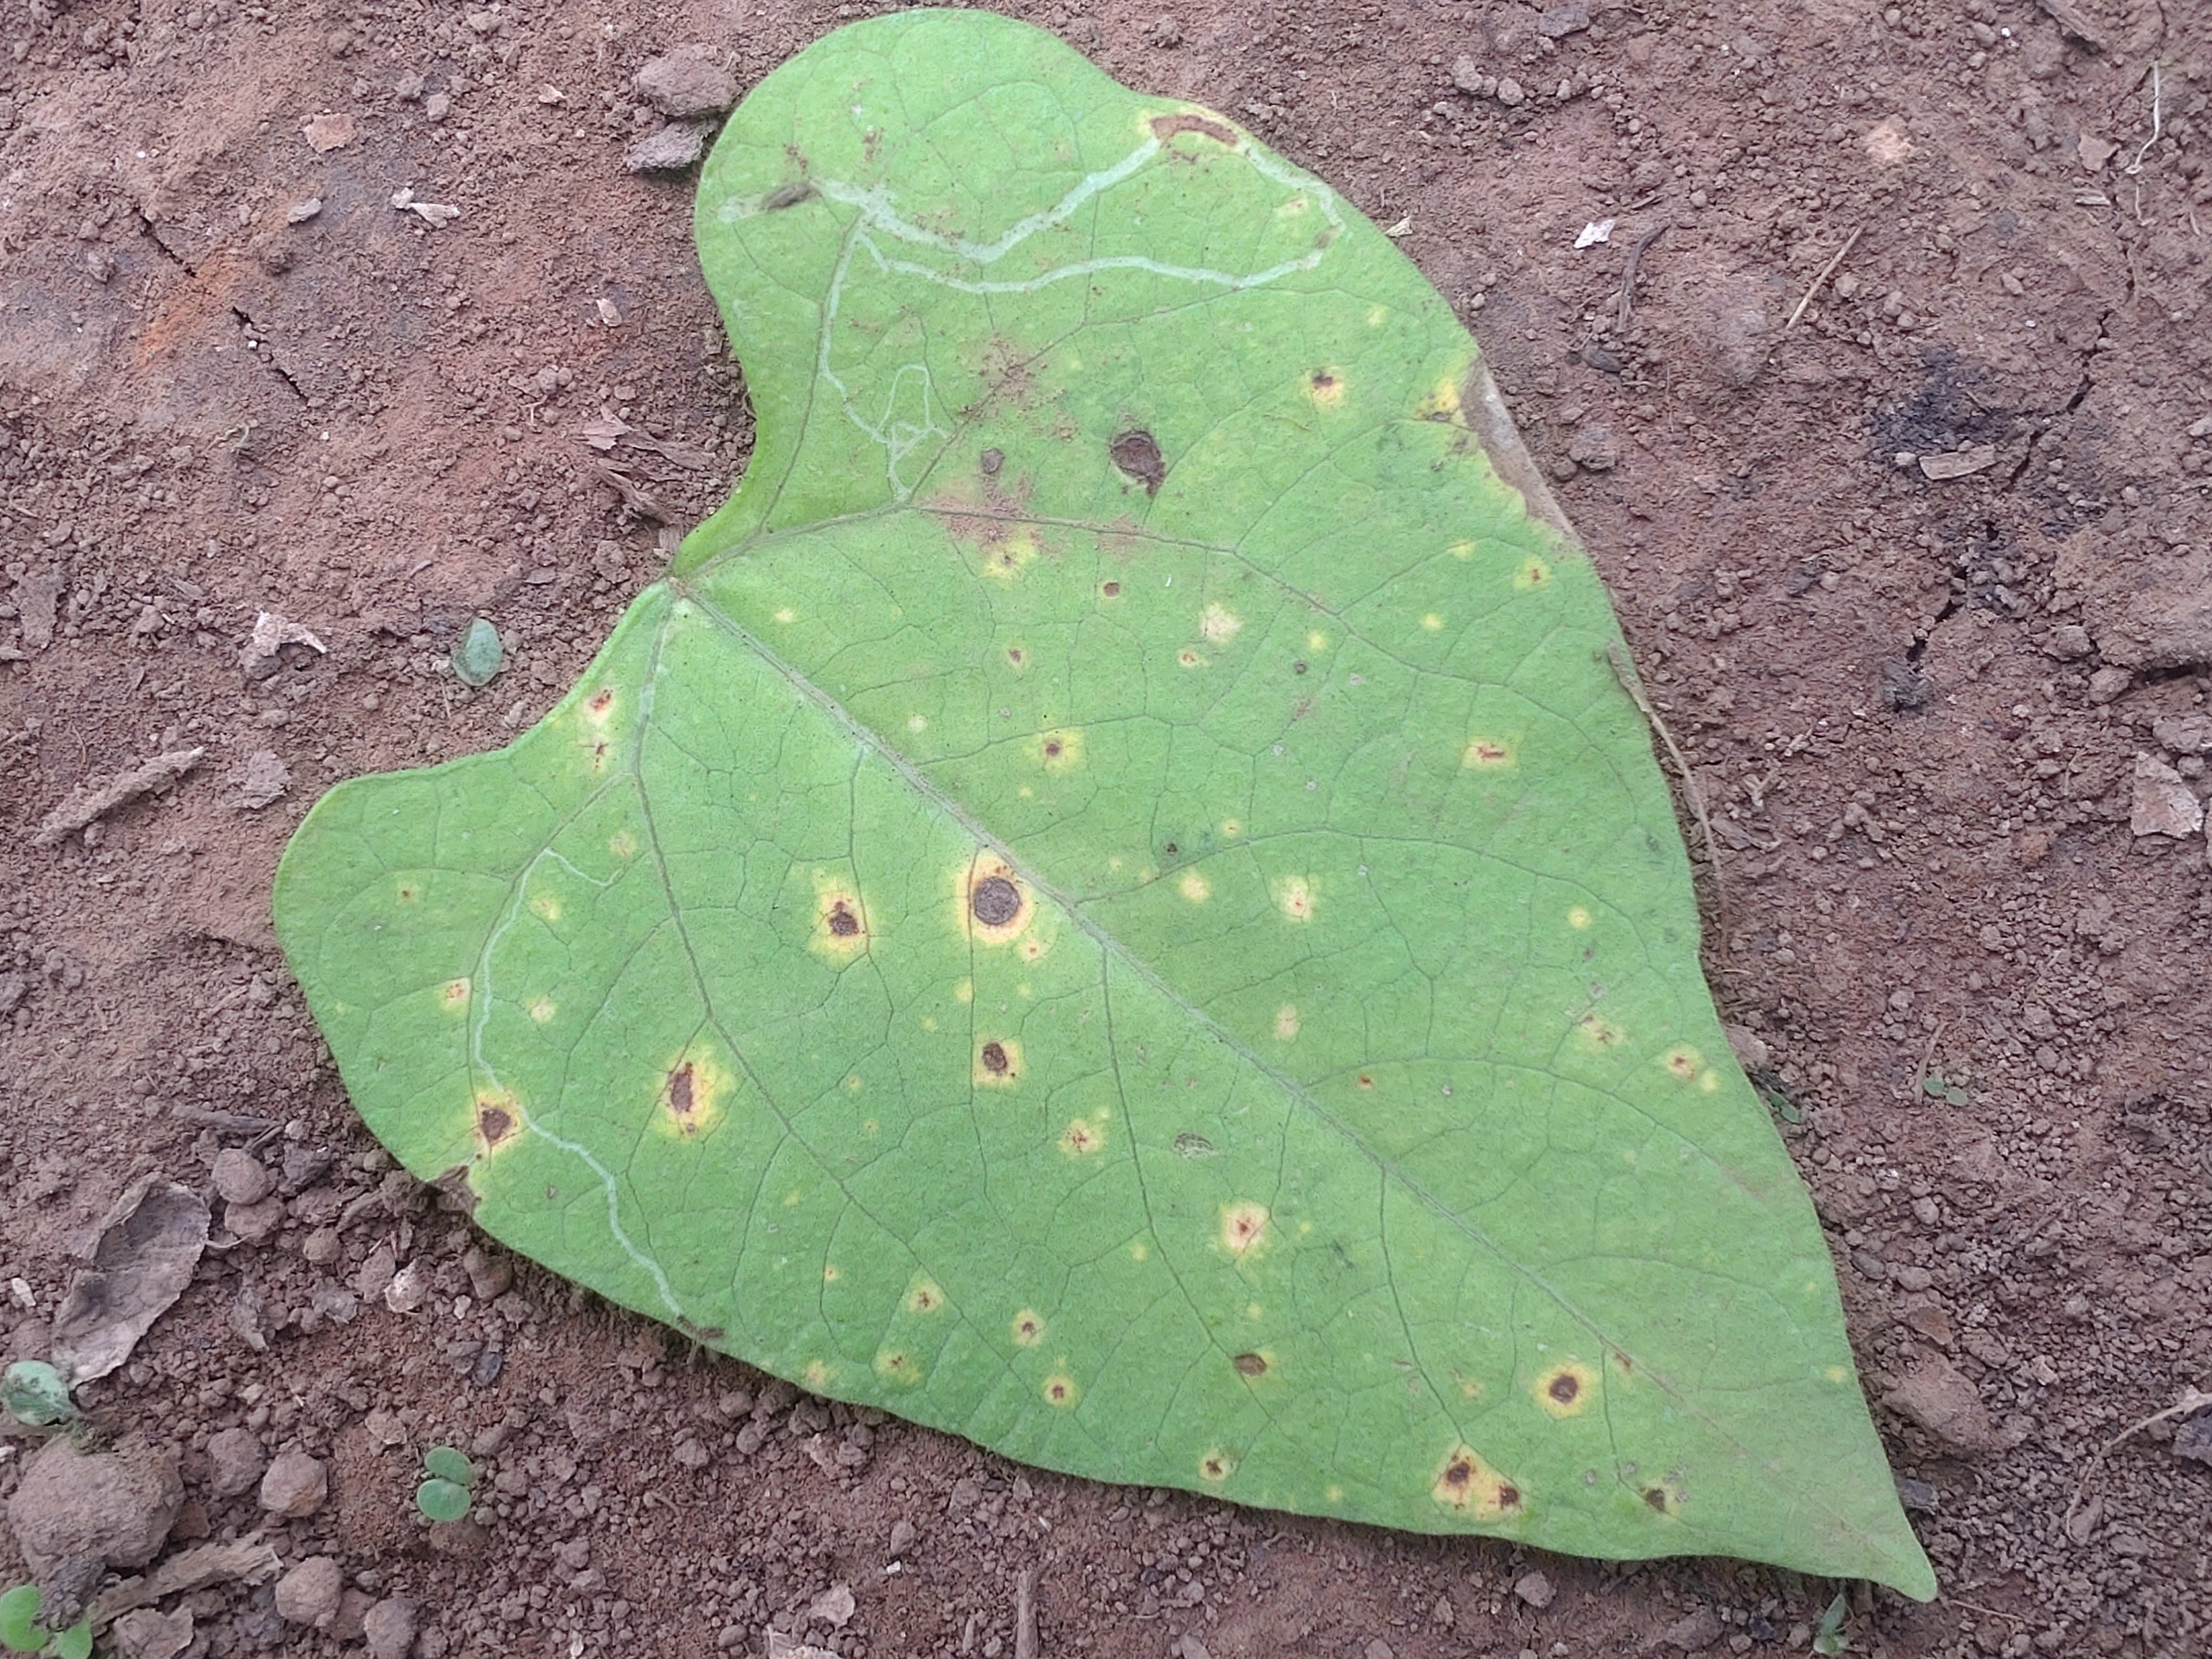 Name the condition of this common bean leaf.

rust
